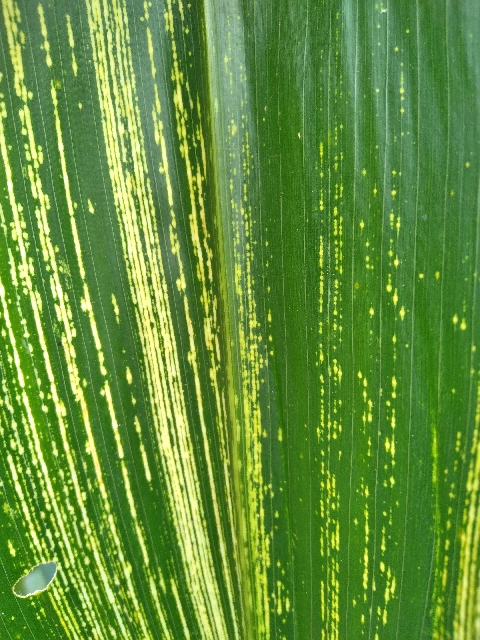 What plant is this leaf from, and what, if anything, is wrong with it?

maize, maize streak virus
